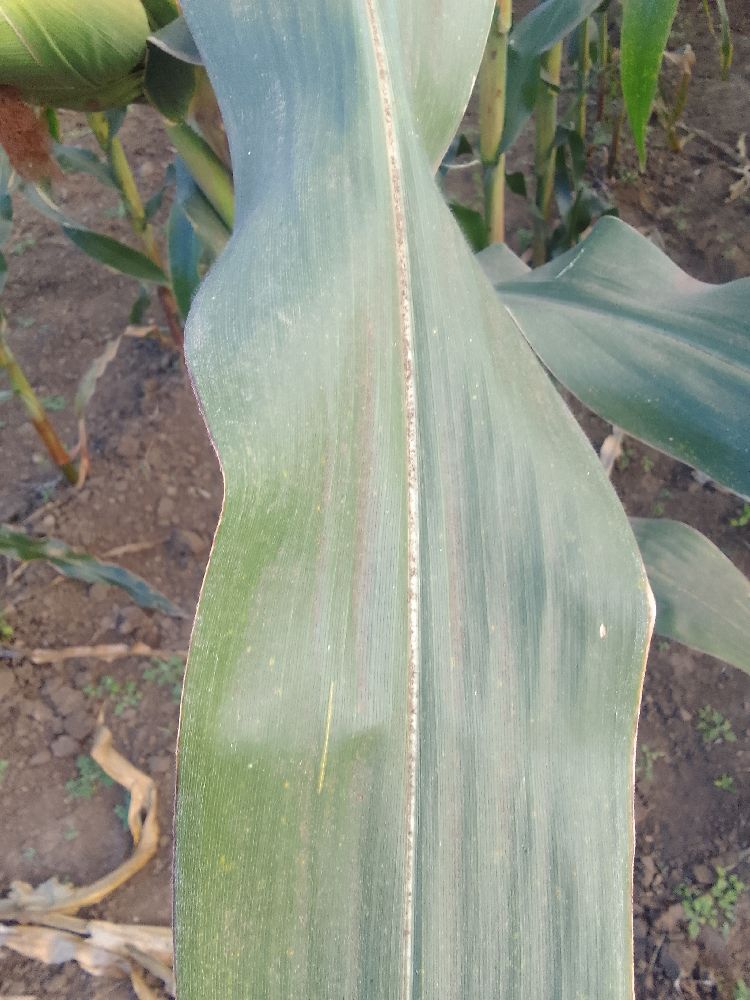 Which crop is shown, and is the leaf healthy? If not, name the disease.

maize, healthy
